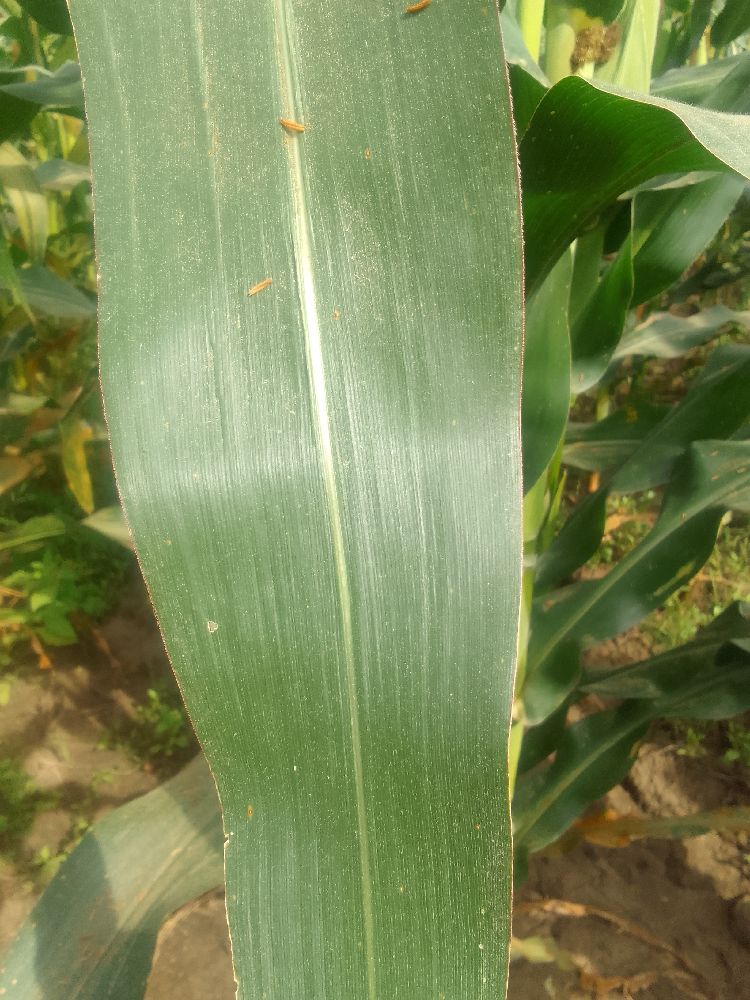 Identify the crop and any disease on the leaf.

maize, healthy
